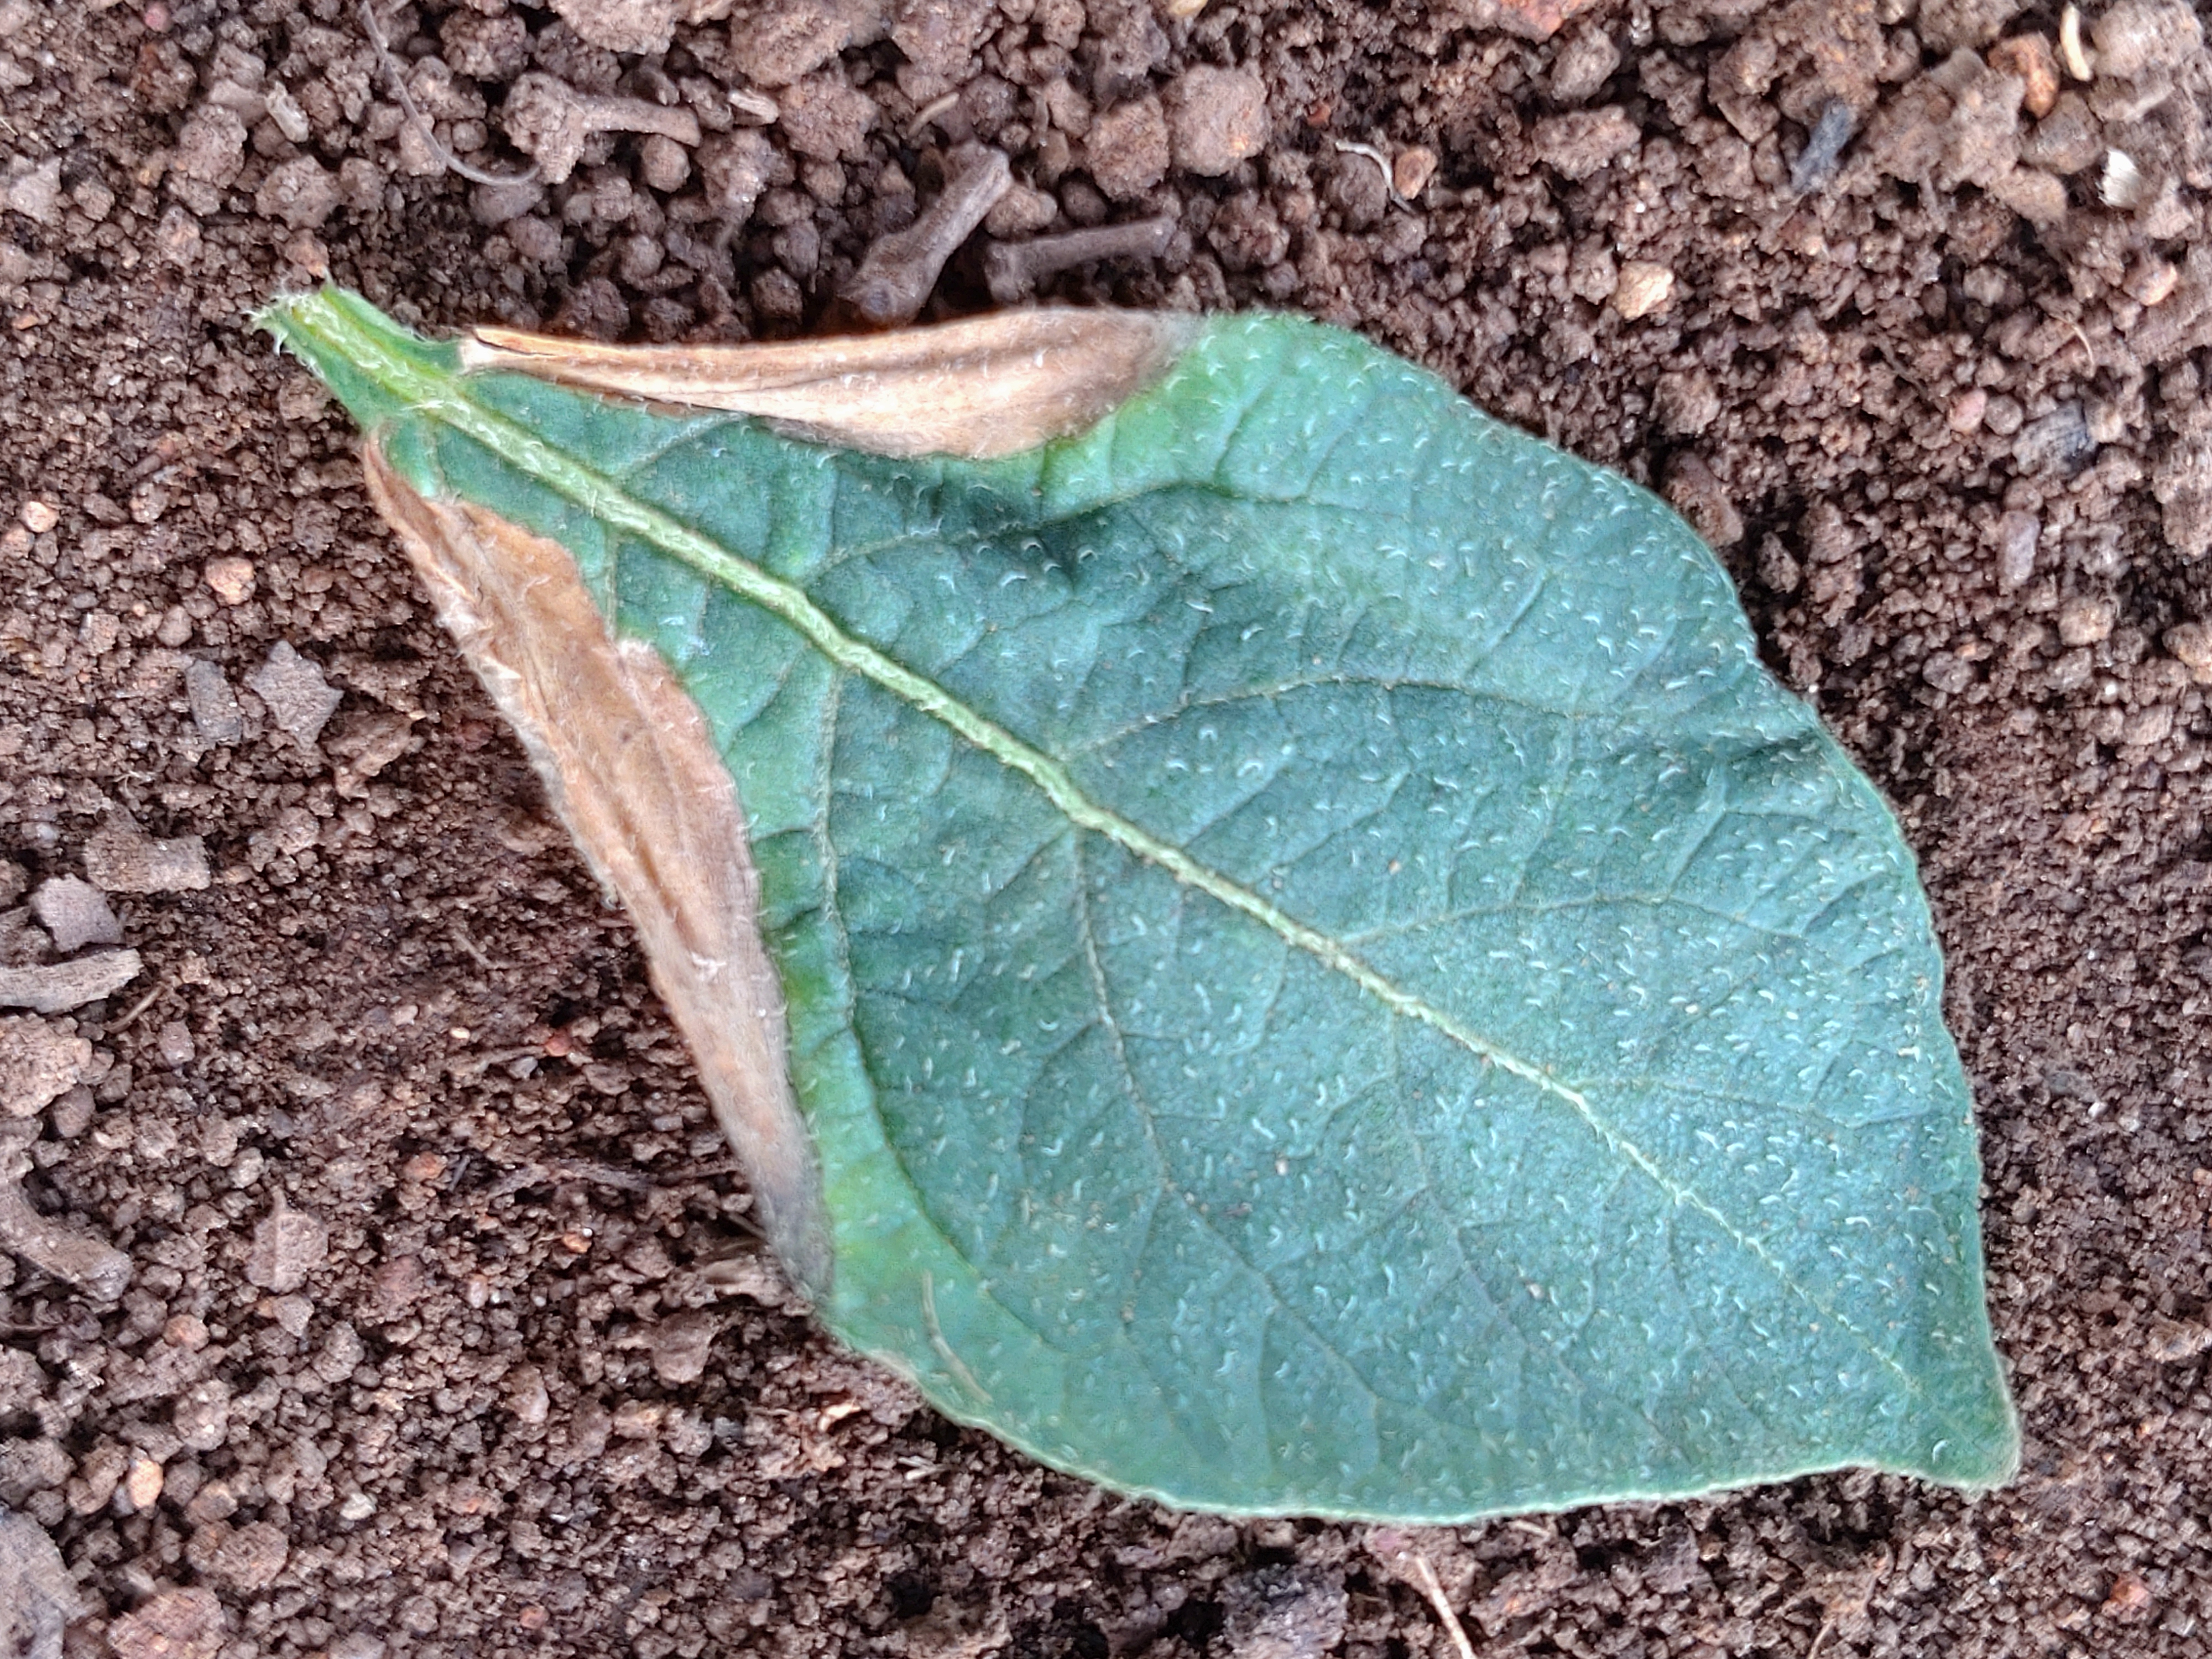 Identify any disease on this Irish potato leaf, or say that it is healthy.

early blight
